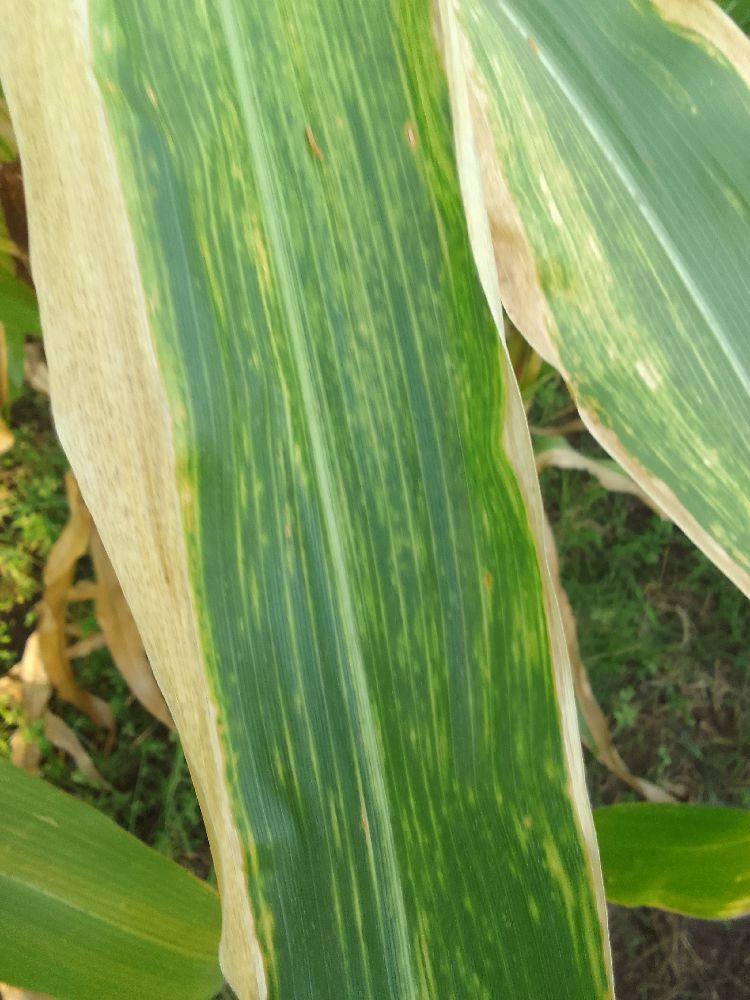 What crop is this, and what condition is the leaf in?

maize, maize lethal necrosis
